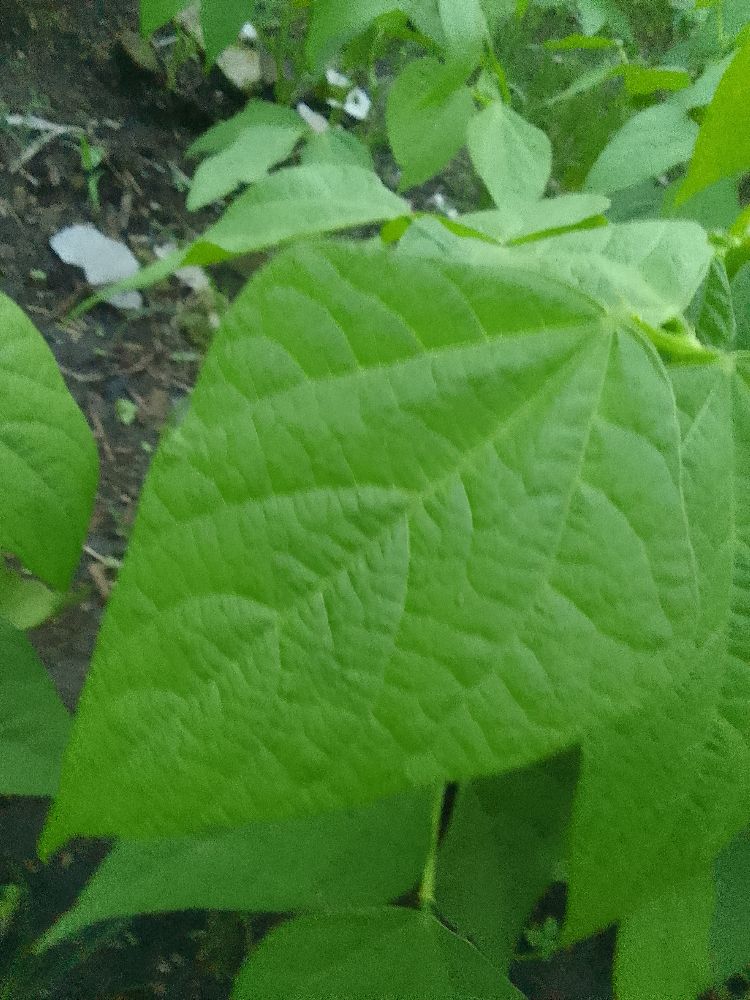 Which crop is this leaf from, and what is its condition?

common bean, healthy
